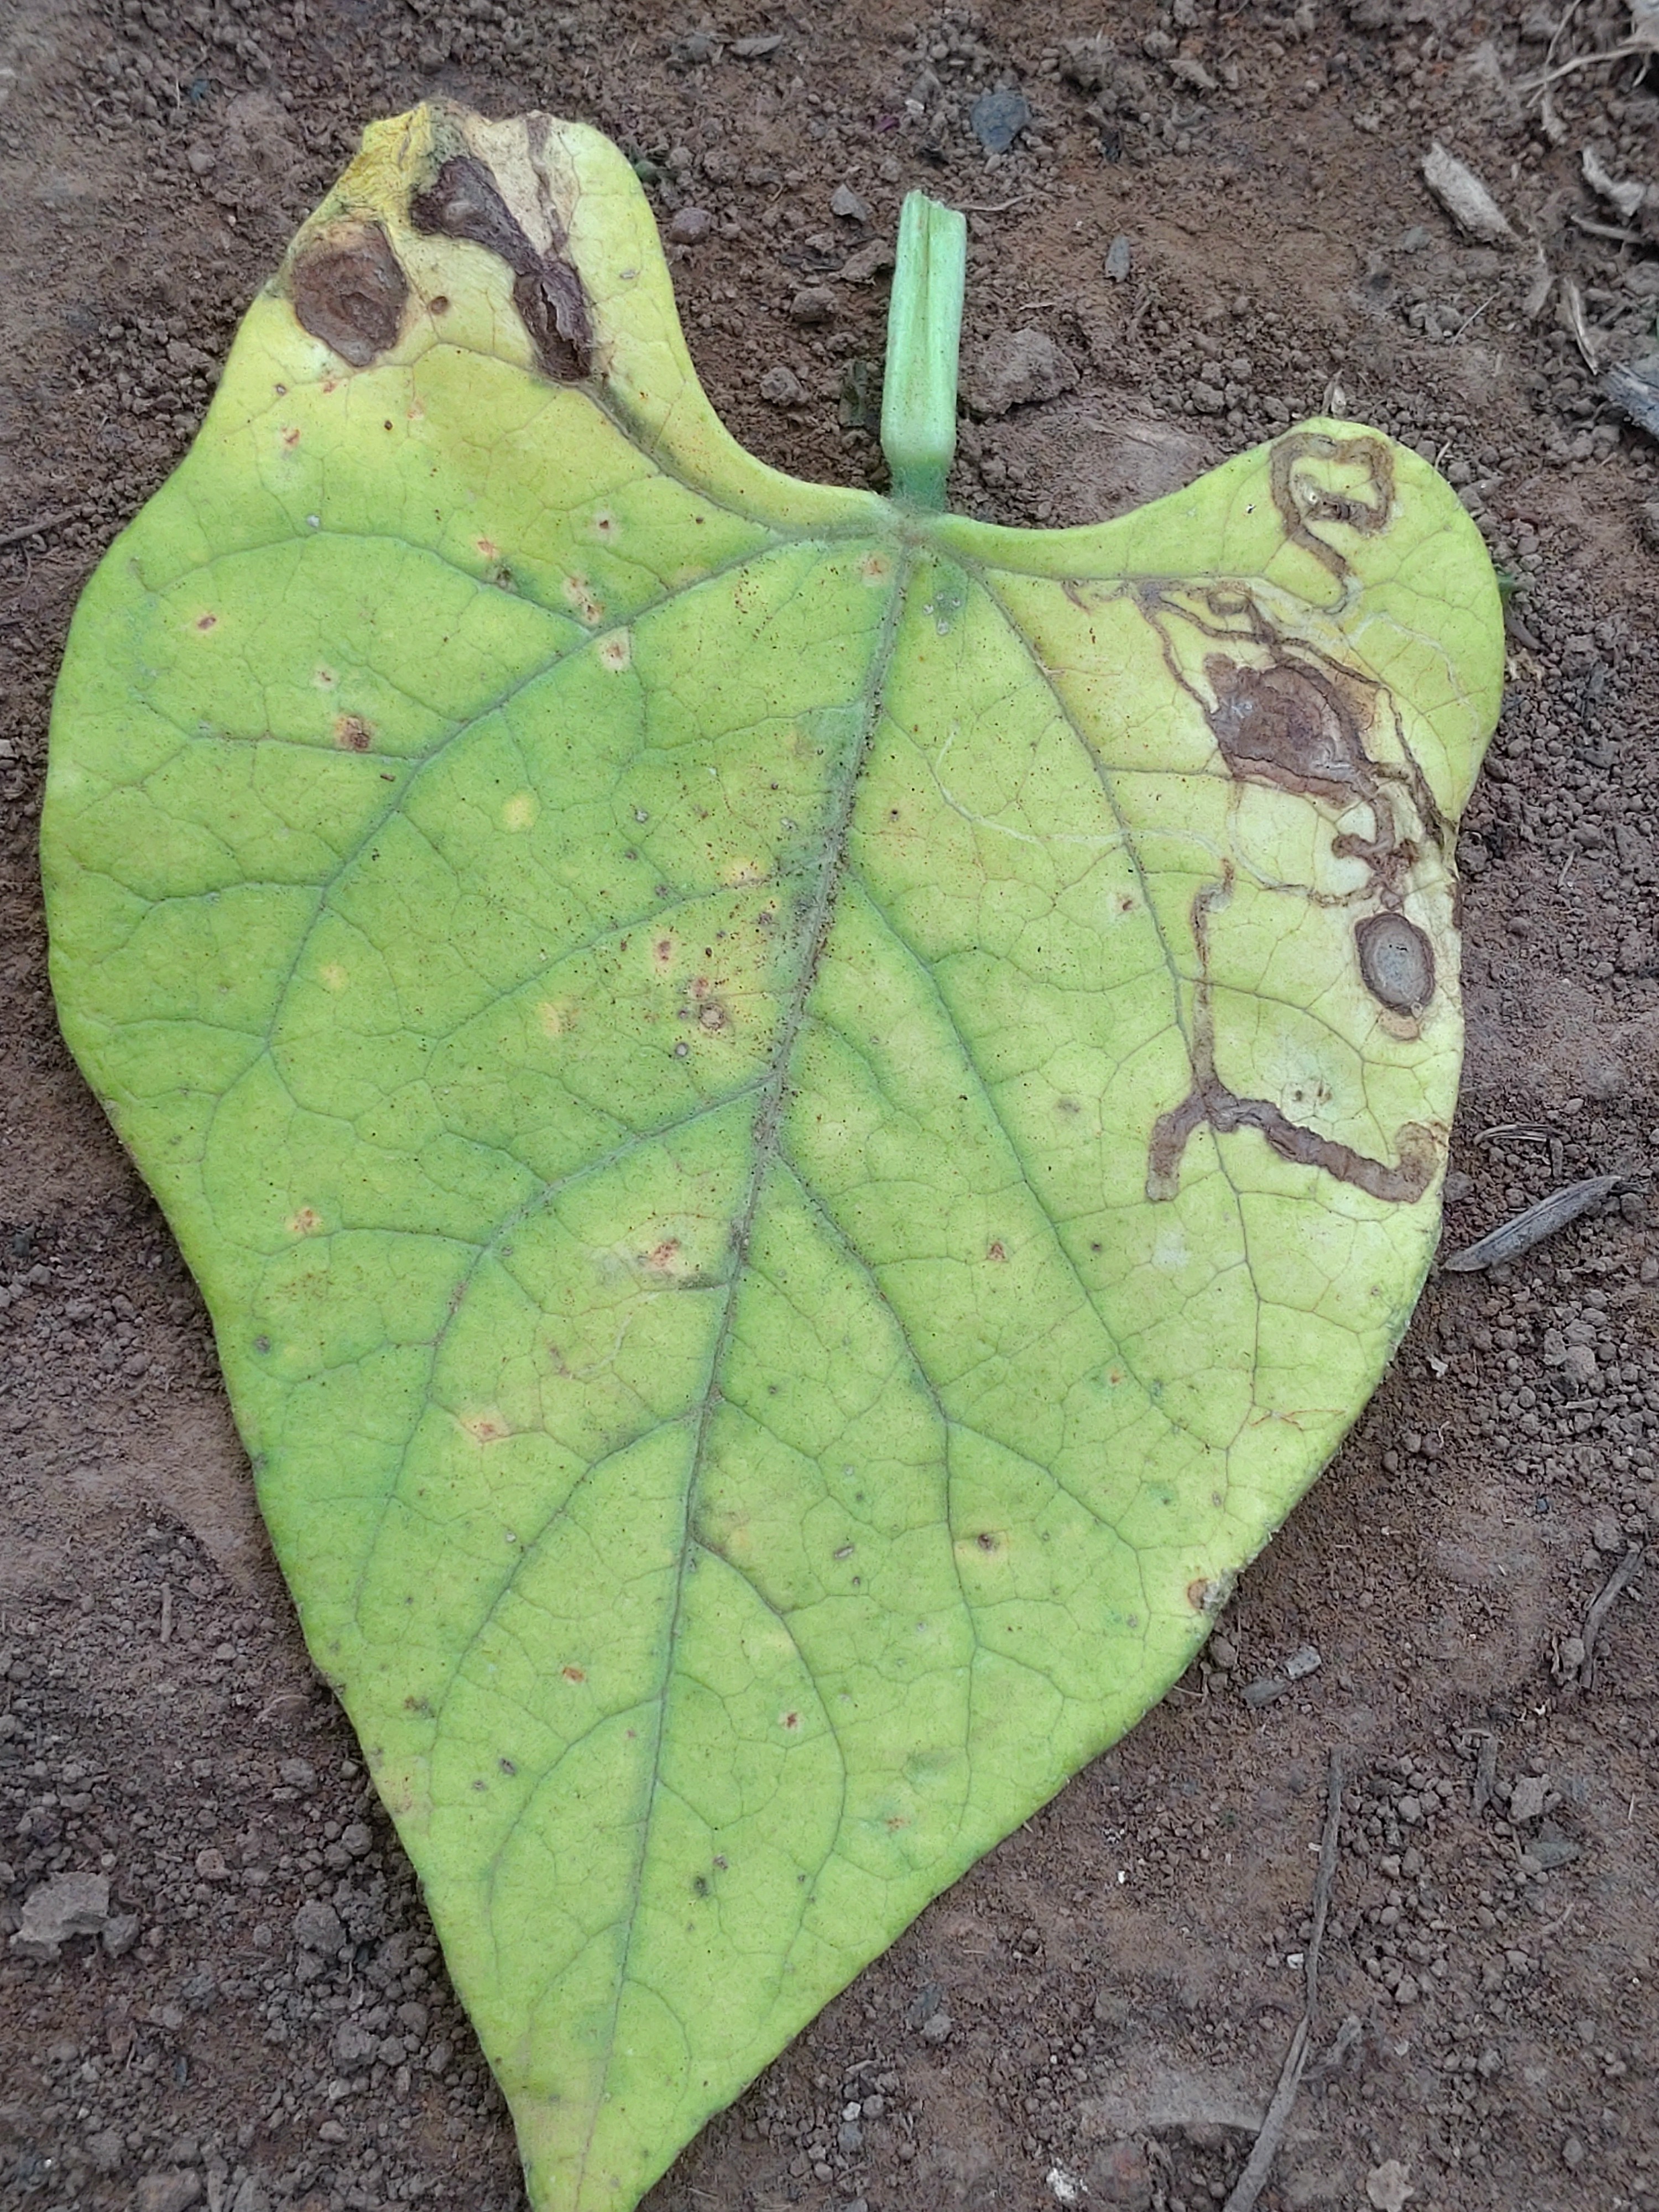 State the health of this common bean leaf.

anthracnose
